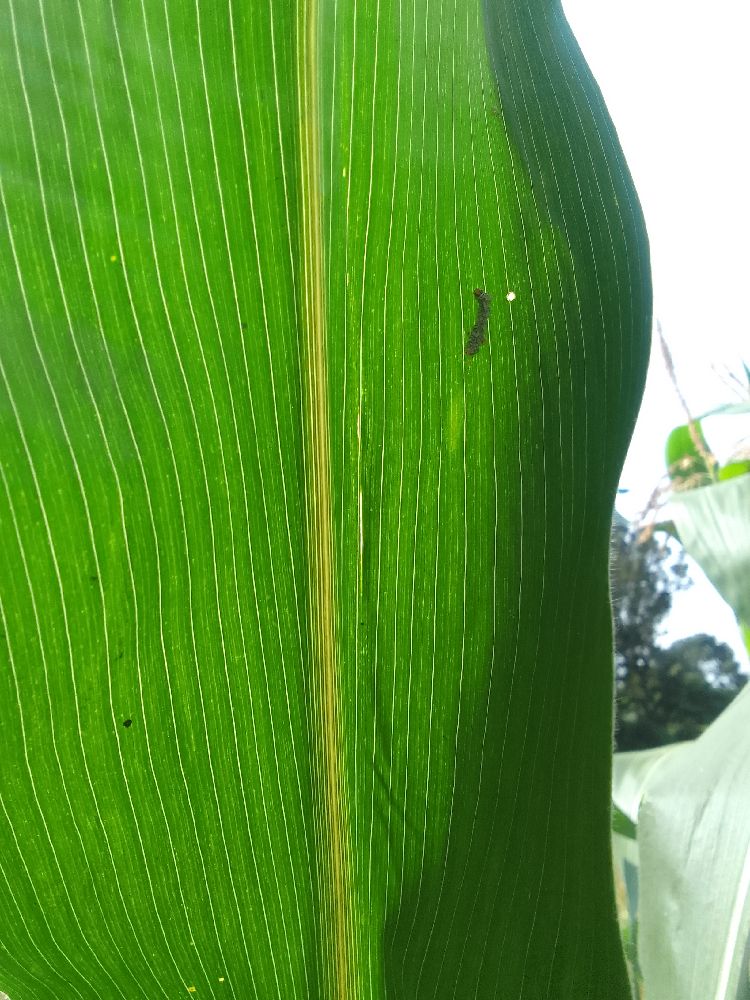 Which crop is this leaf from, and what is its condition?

maize, healthy
